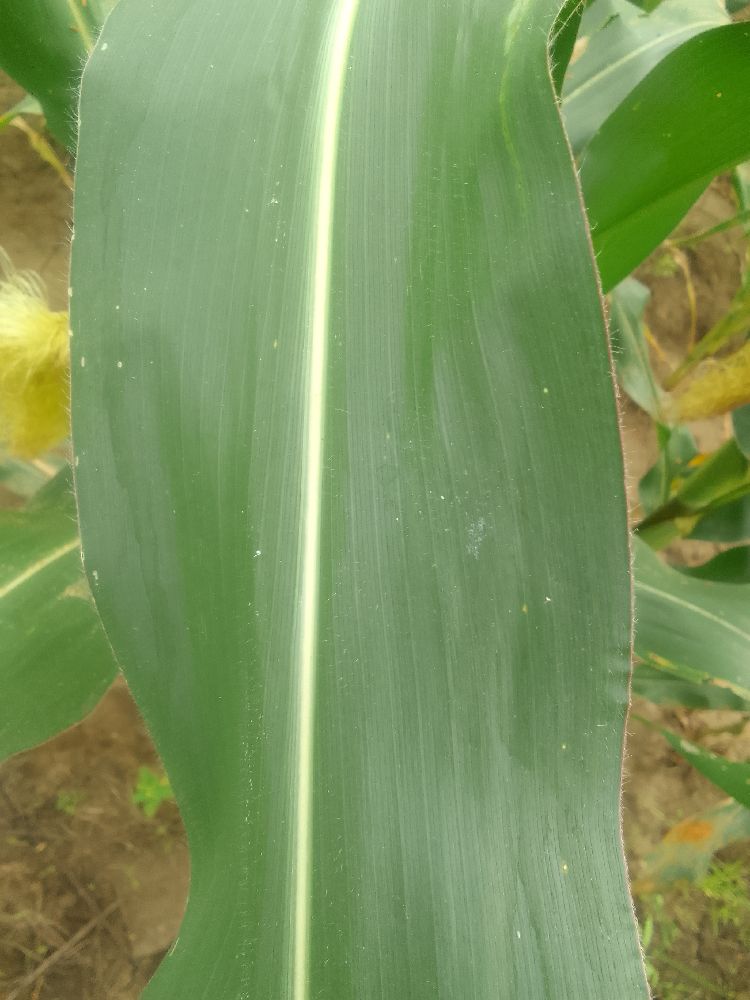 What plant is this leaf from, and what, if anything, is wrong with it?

maize, healthy
